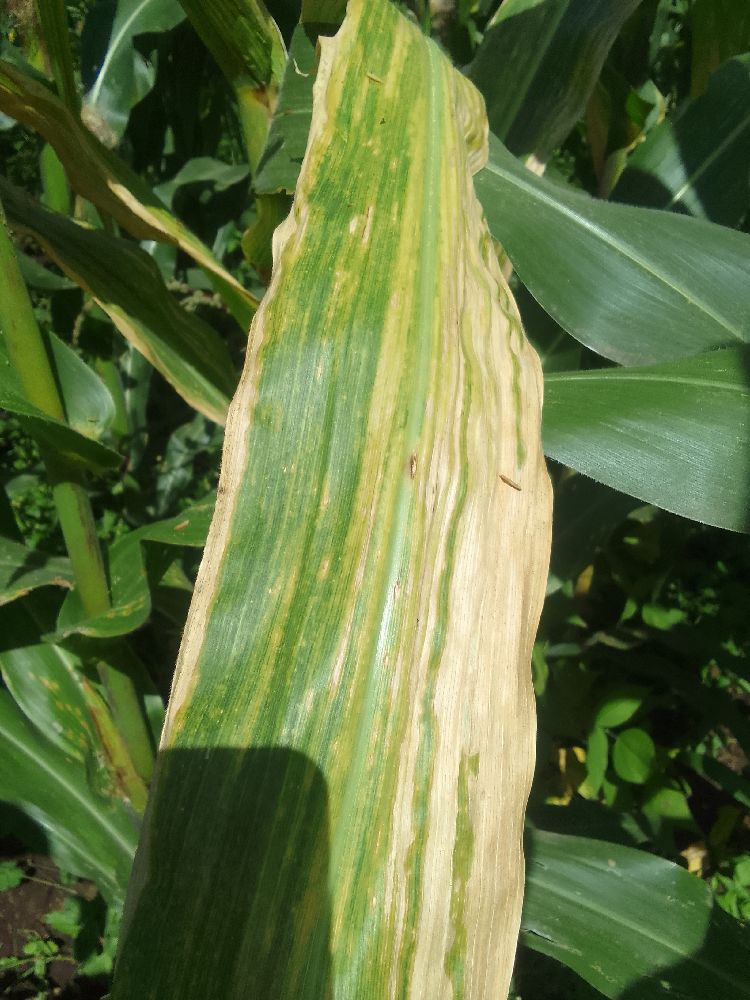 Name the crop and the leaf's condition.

maize, maize lethal necrosis
